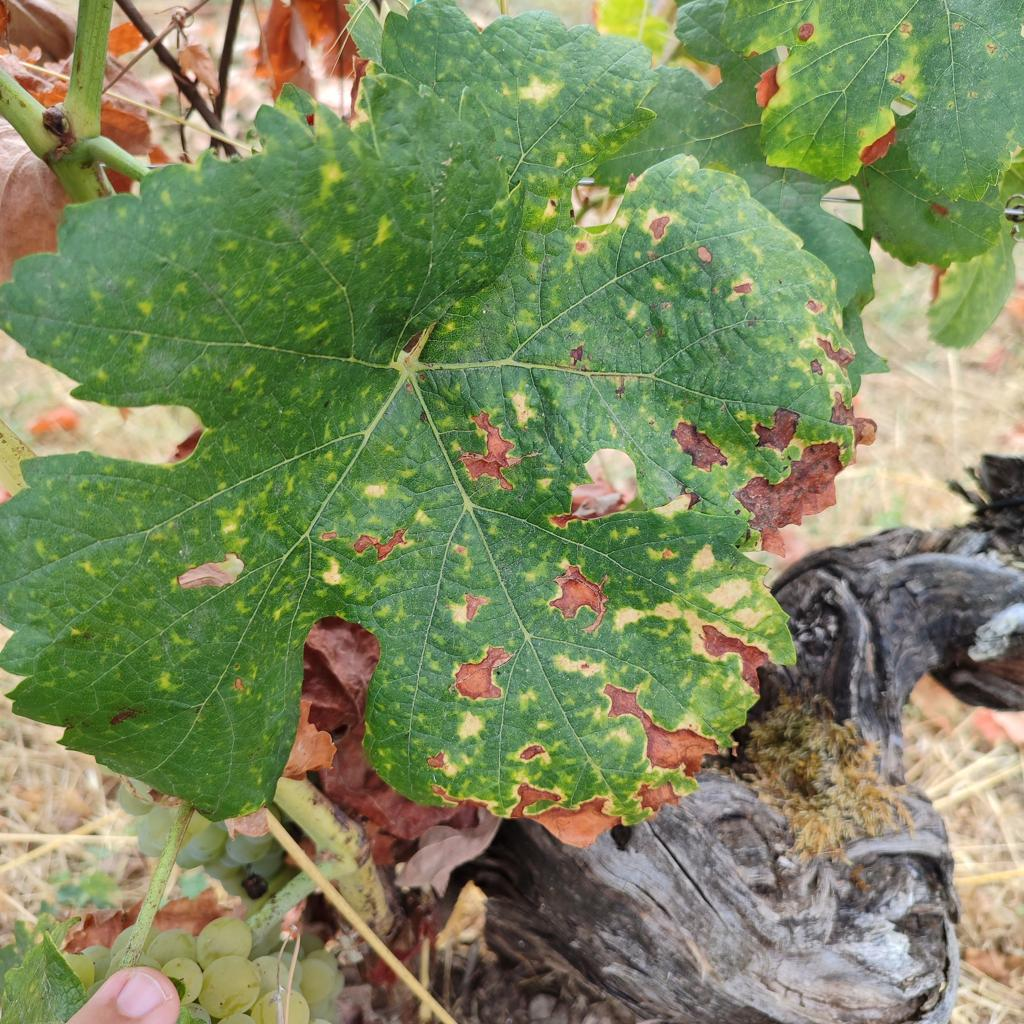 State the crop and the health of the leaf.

grapevine, esca complex
